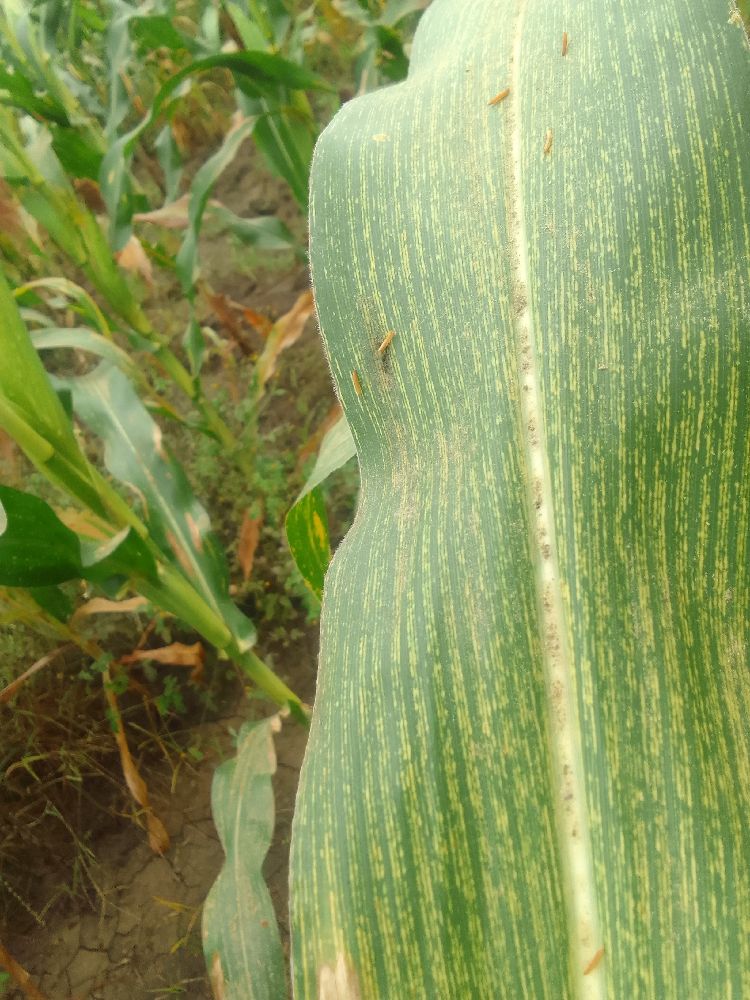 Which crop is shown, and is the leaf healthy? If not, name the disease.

maize, maize streak virus
